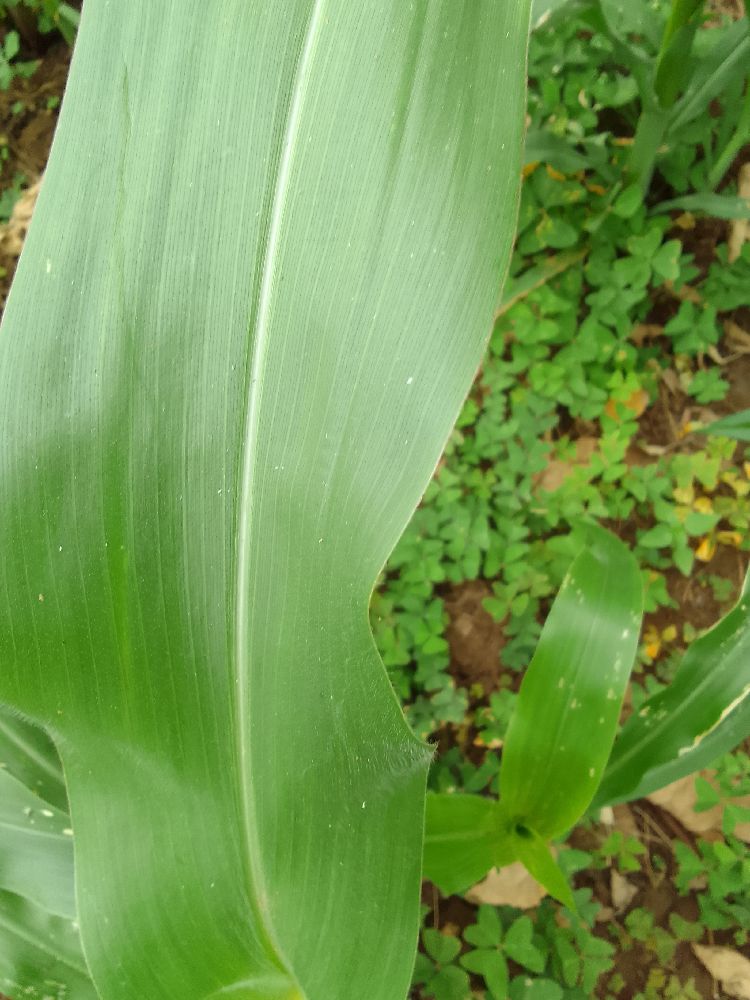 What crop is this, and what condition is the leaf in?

maize, healthy
